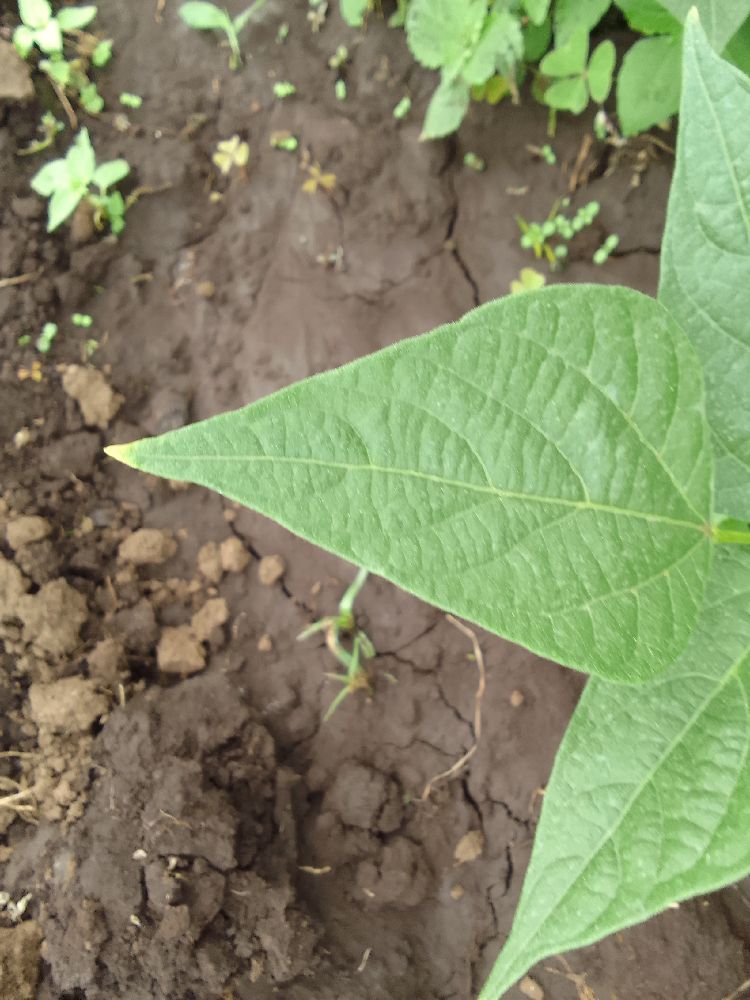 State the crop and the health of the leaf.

common bean, healthy
